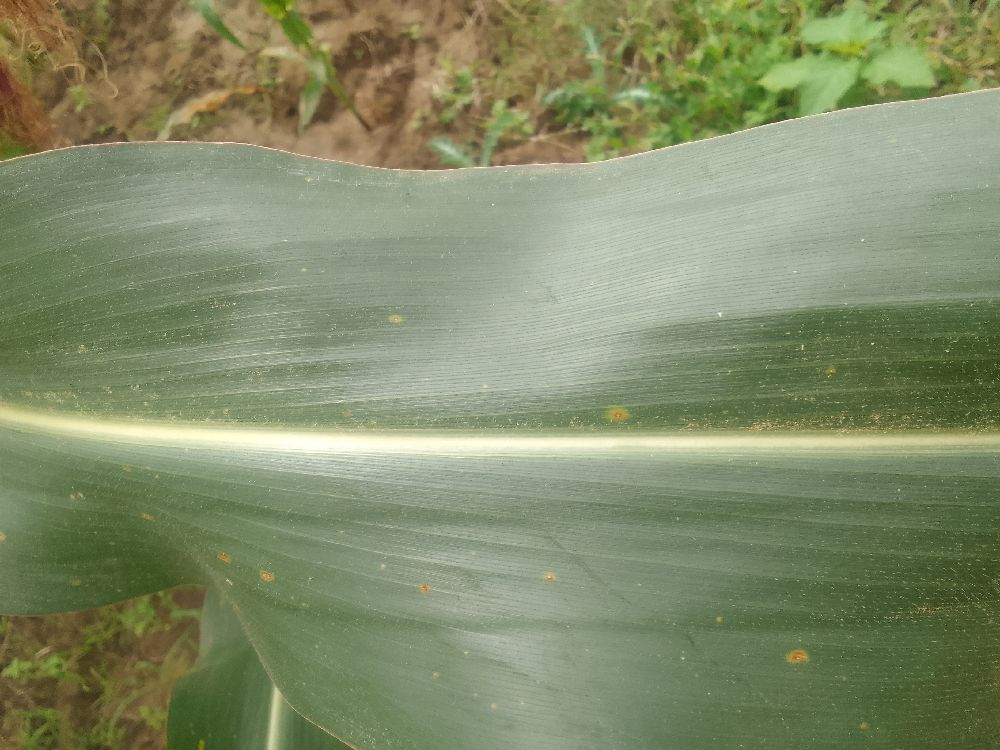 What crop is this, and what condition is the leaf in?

maize, healthy
